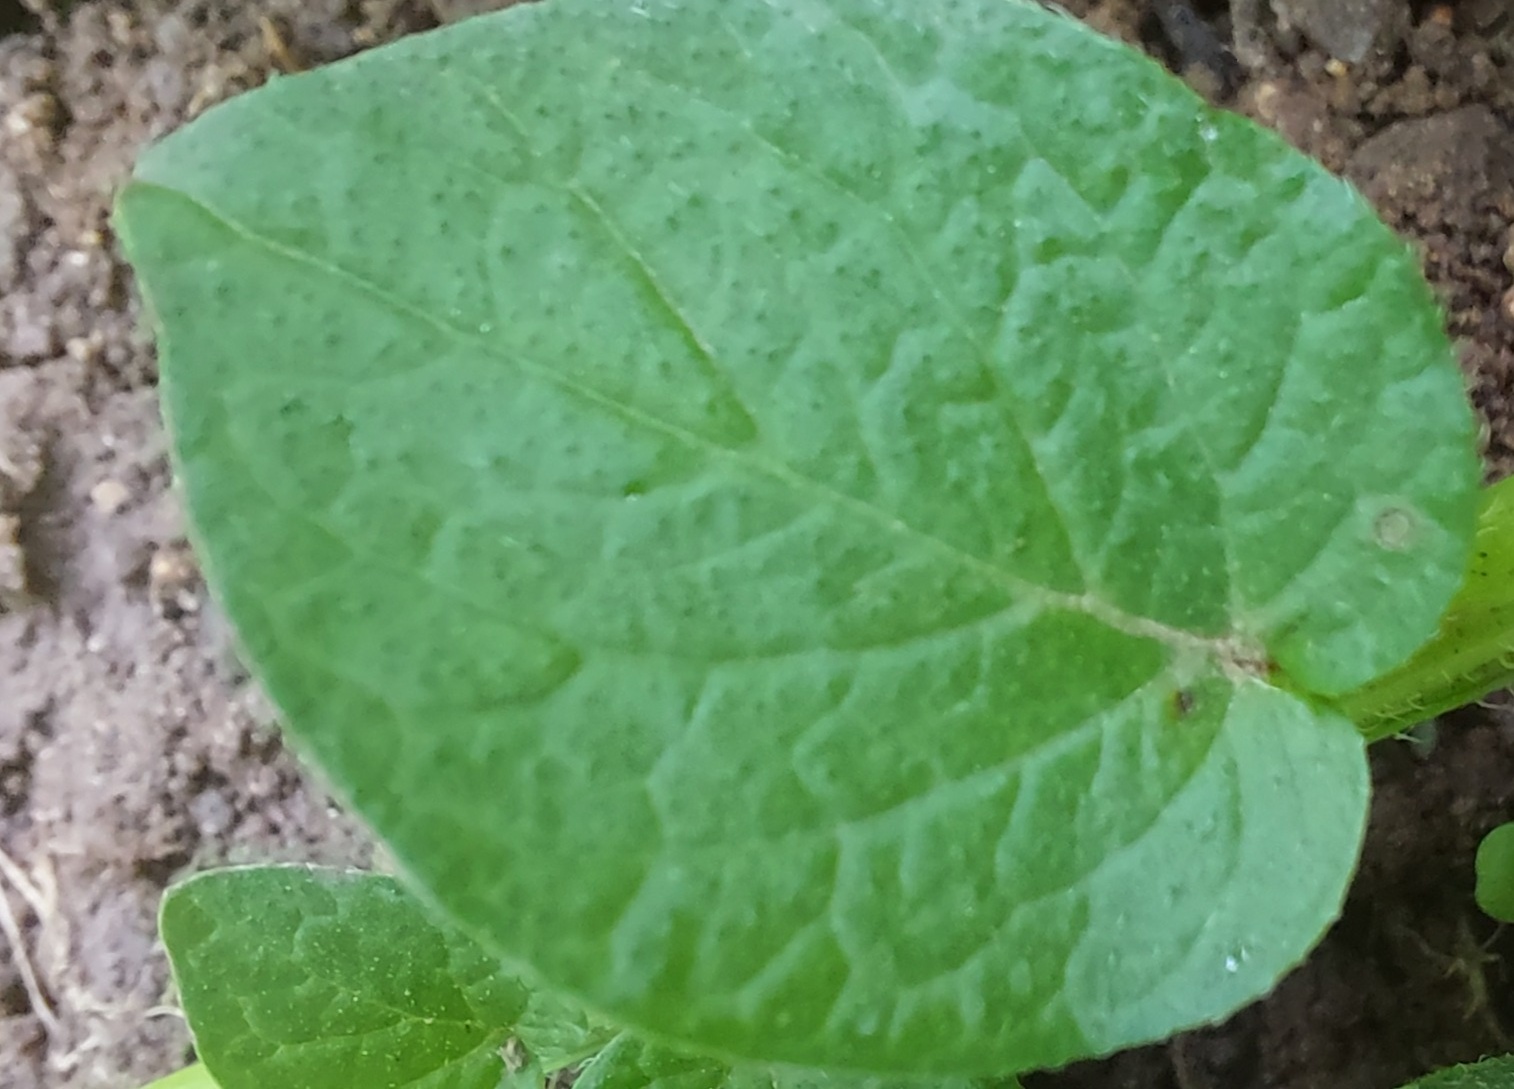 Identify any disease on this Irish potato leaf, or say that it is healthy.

healthy
